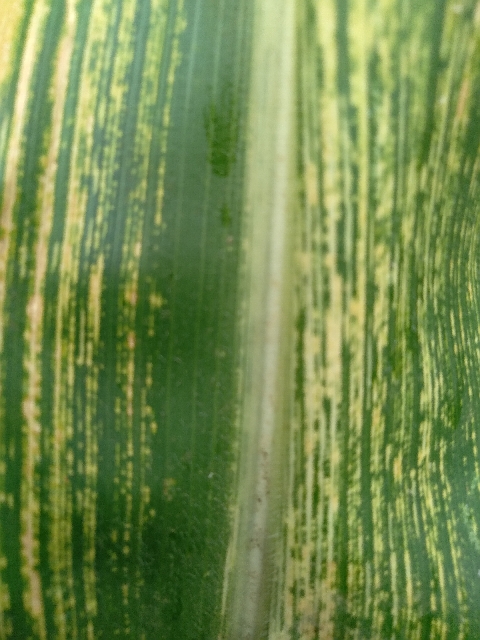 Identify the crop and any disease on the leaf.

maize, maize streak virus
